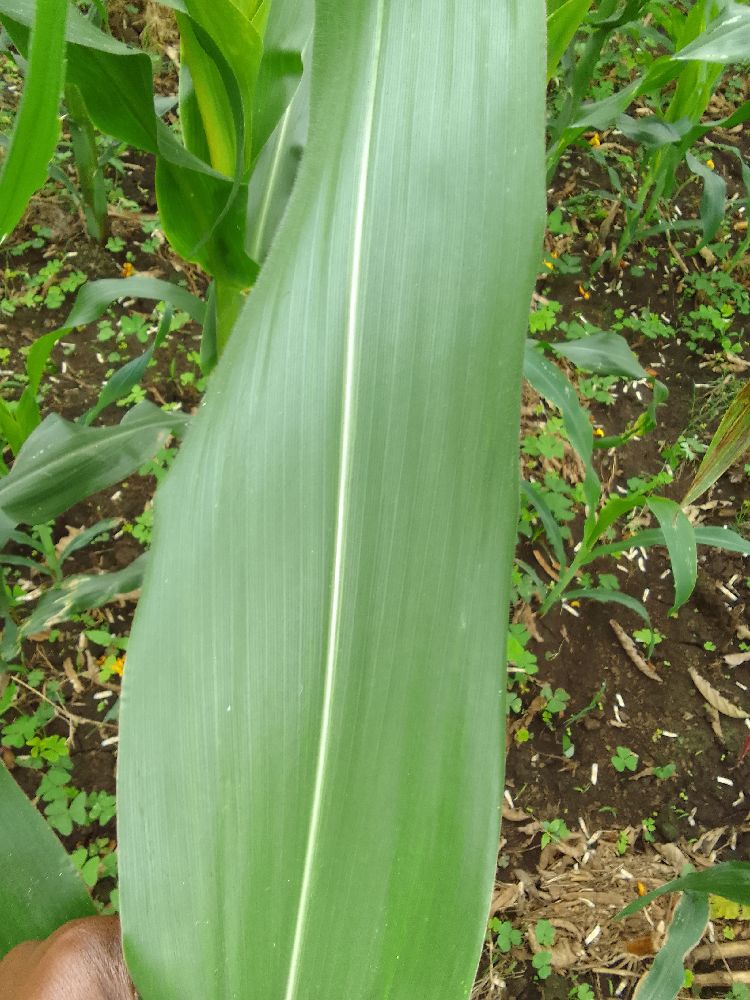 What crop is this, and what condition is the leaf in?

maize, healthy
